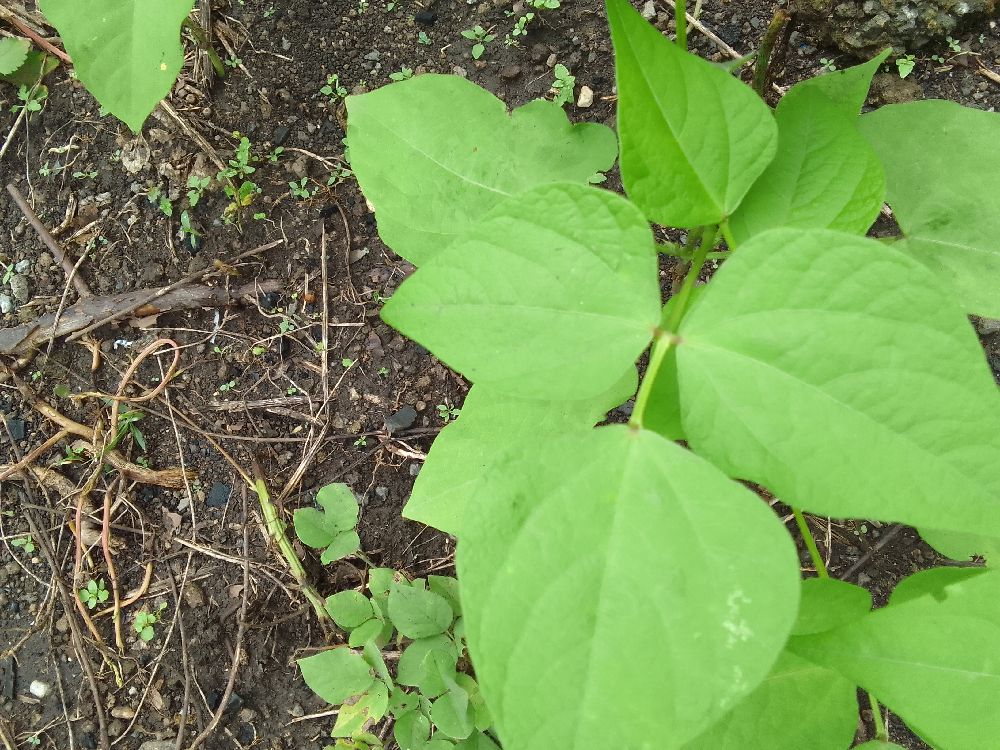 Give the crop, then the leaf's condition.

common bean, healthy
